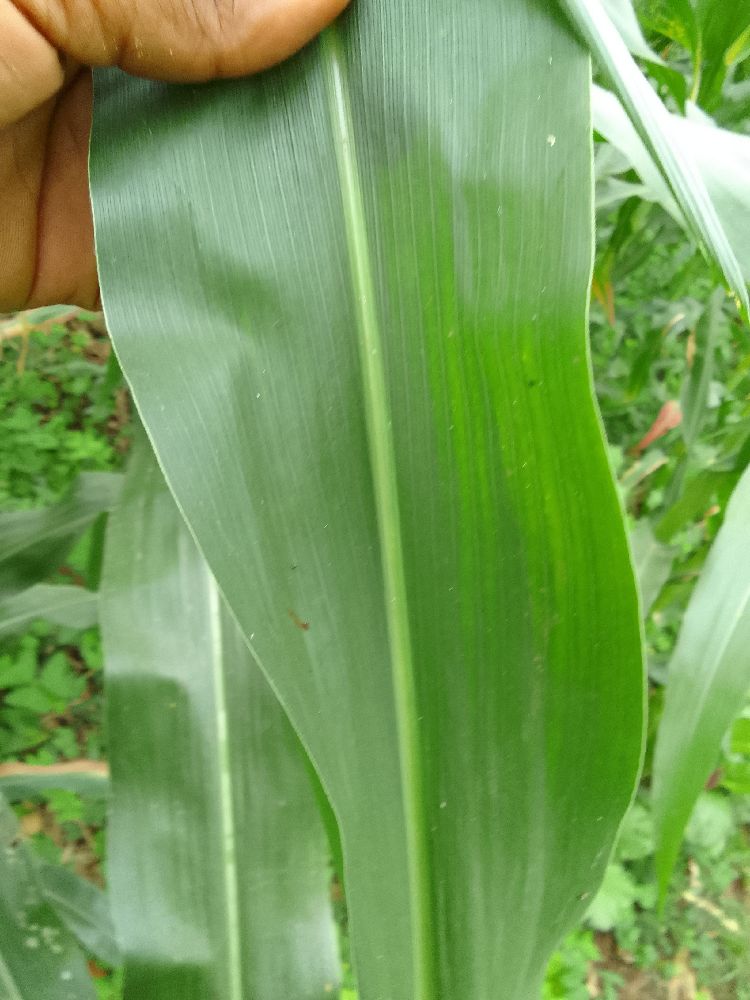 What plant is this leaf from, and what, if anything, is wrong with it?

maize, healthy
